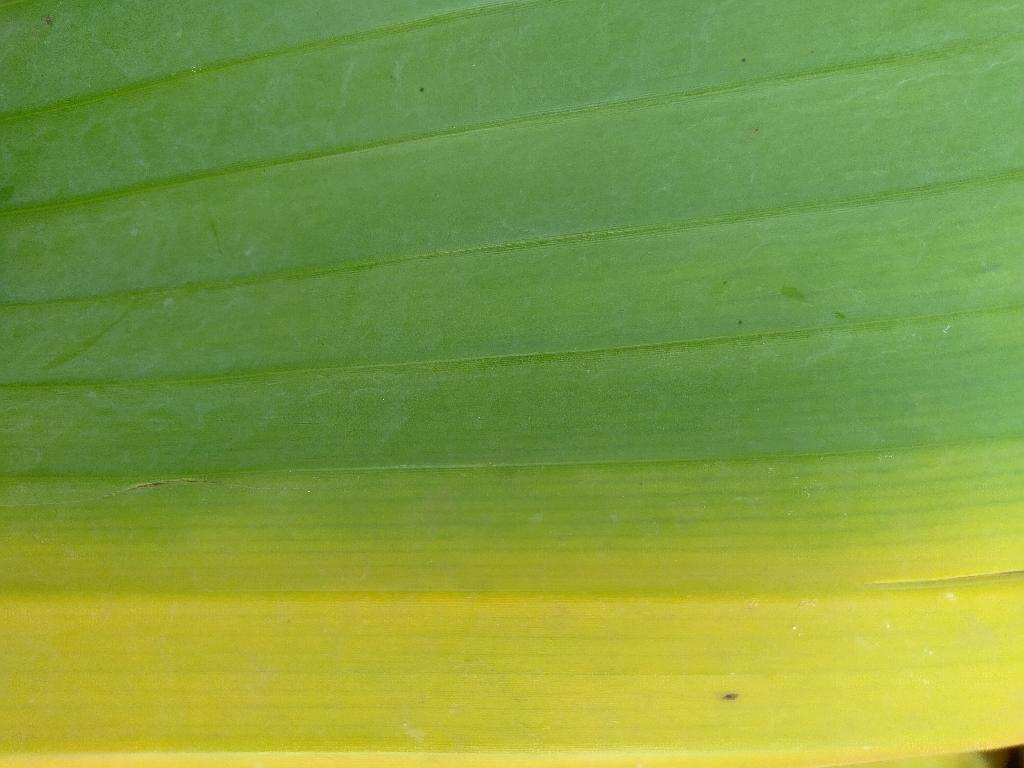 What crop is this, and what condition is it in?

banana, fusarium wilt race 1
